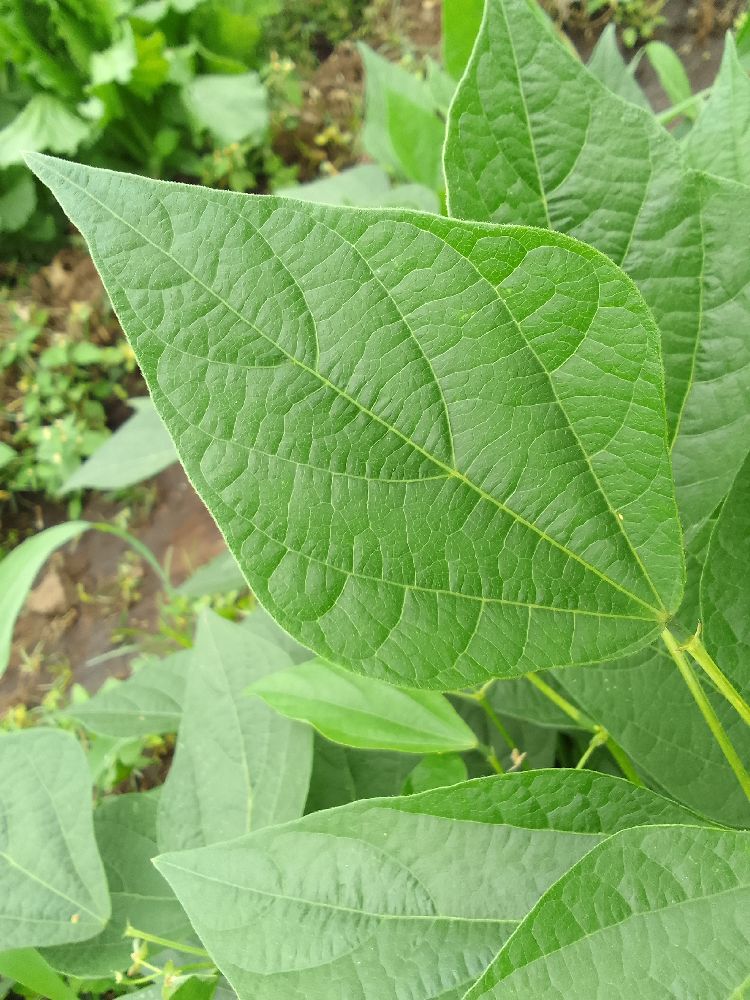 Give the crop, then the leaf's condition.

common bean, healthy
